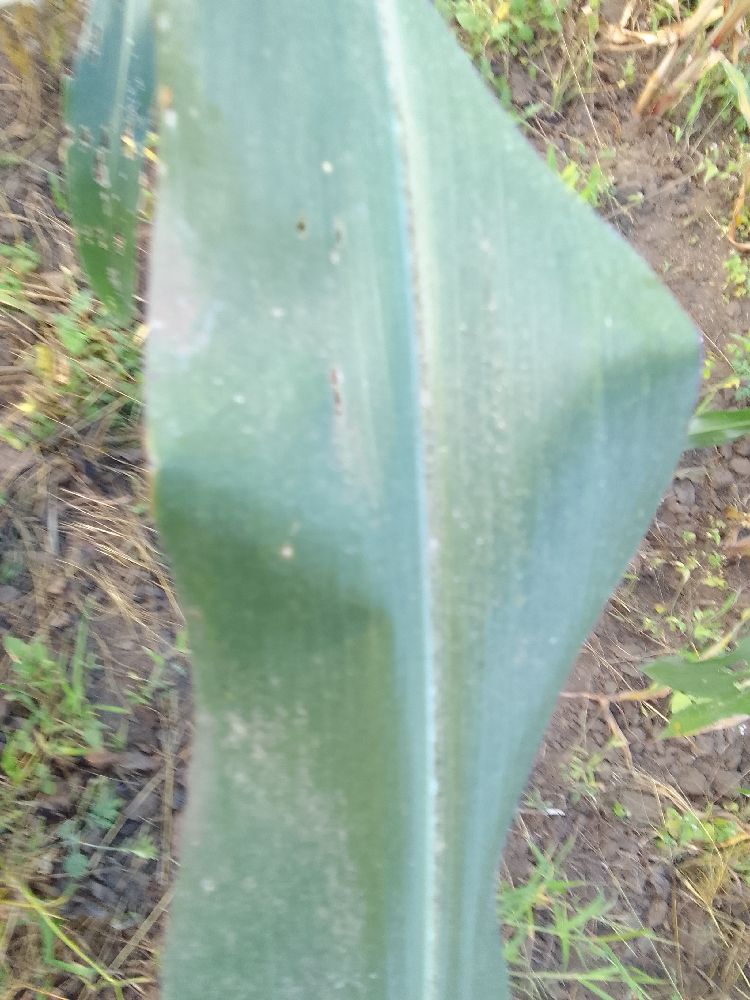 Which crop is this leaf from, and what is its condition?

maize, healthy
